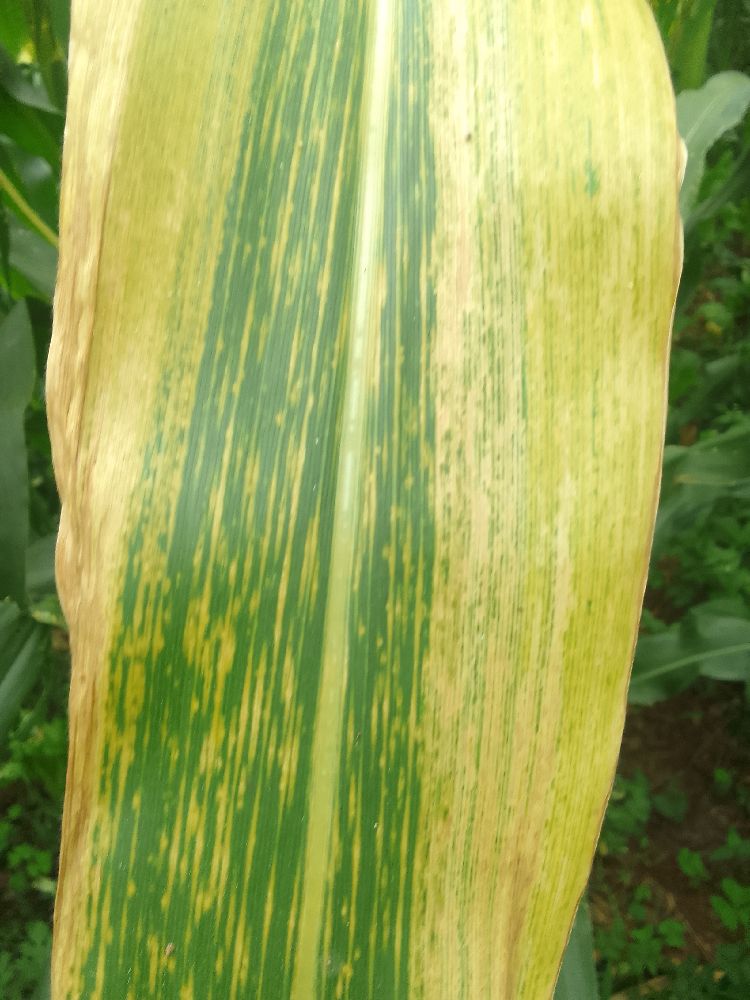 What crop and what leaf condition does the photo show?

maize, maize lethal necrosis
